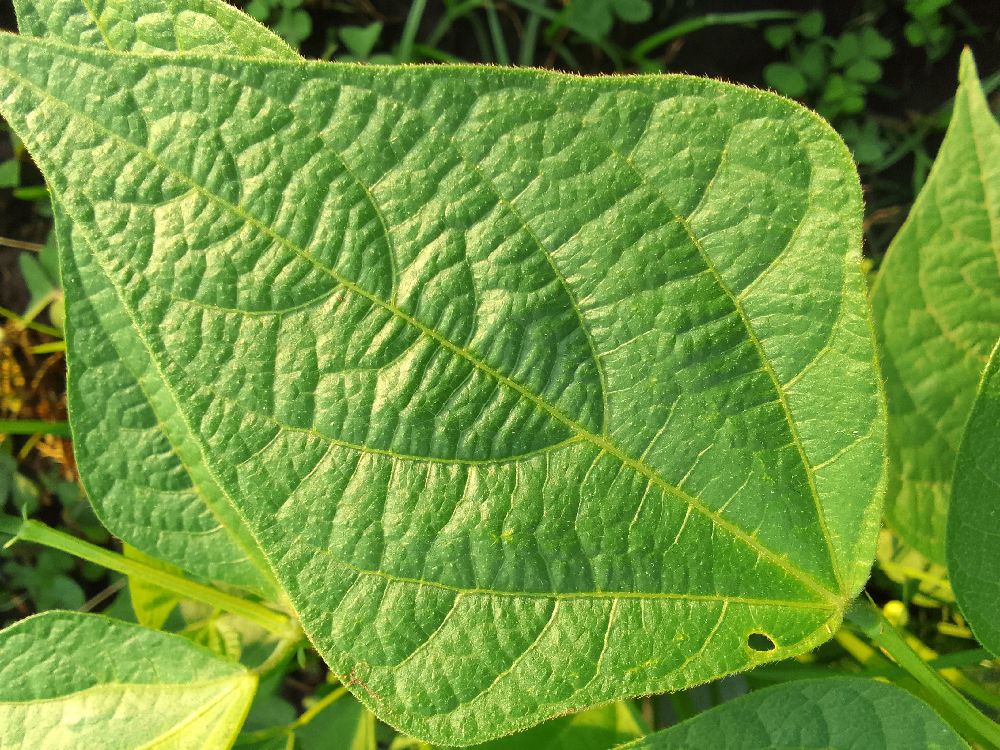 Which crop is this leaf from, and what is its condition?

common bean, healthy
